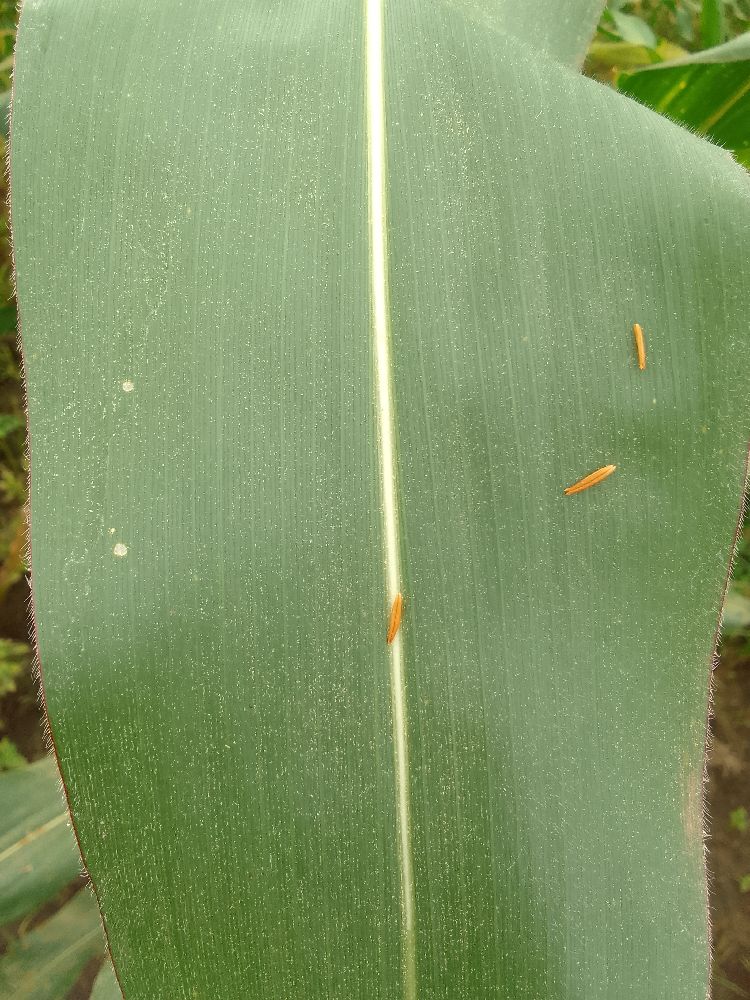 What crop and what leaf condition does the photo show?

maize, healthy
